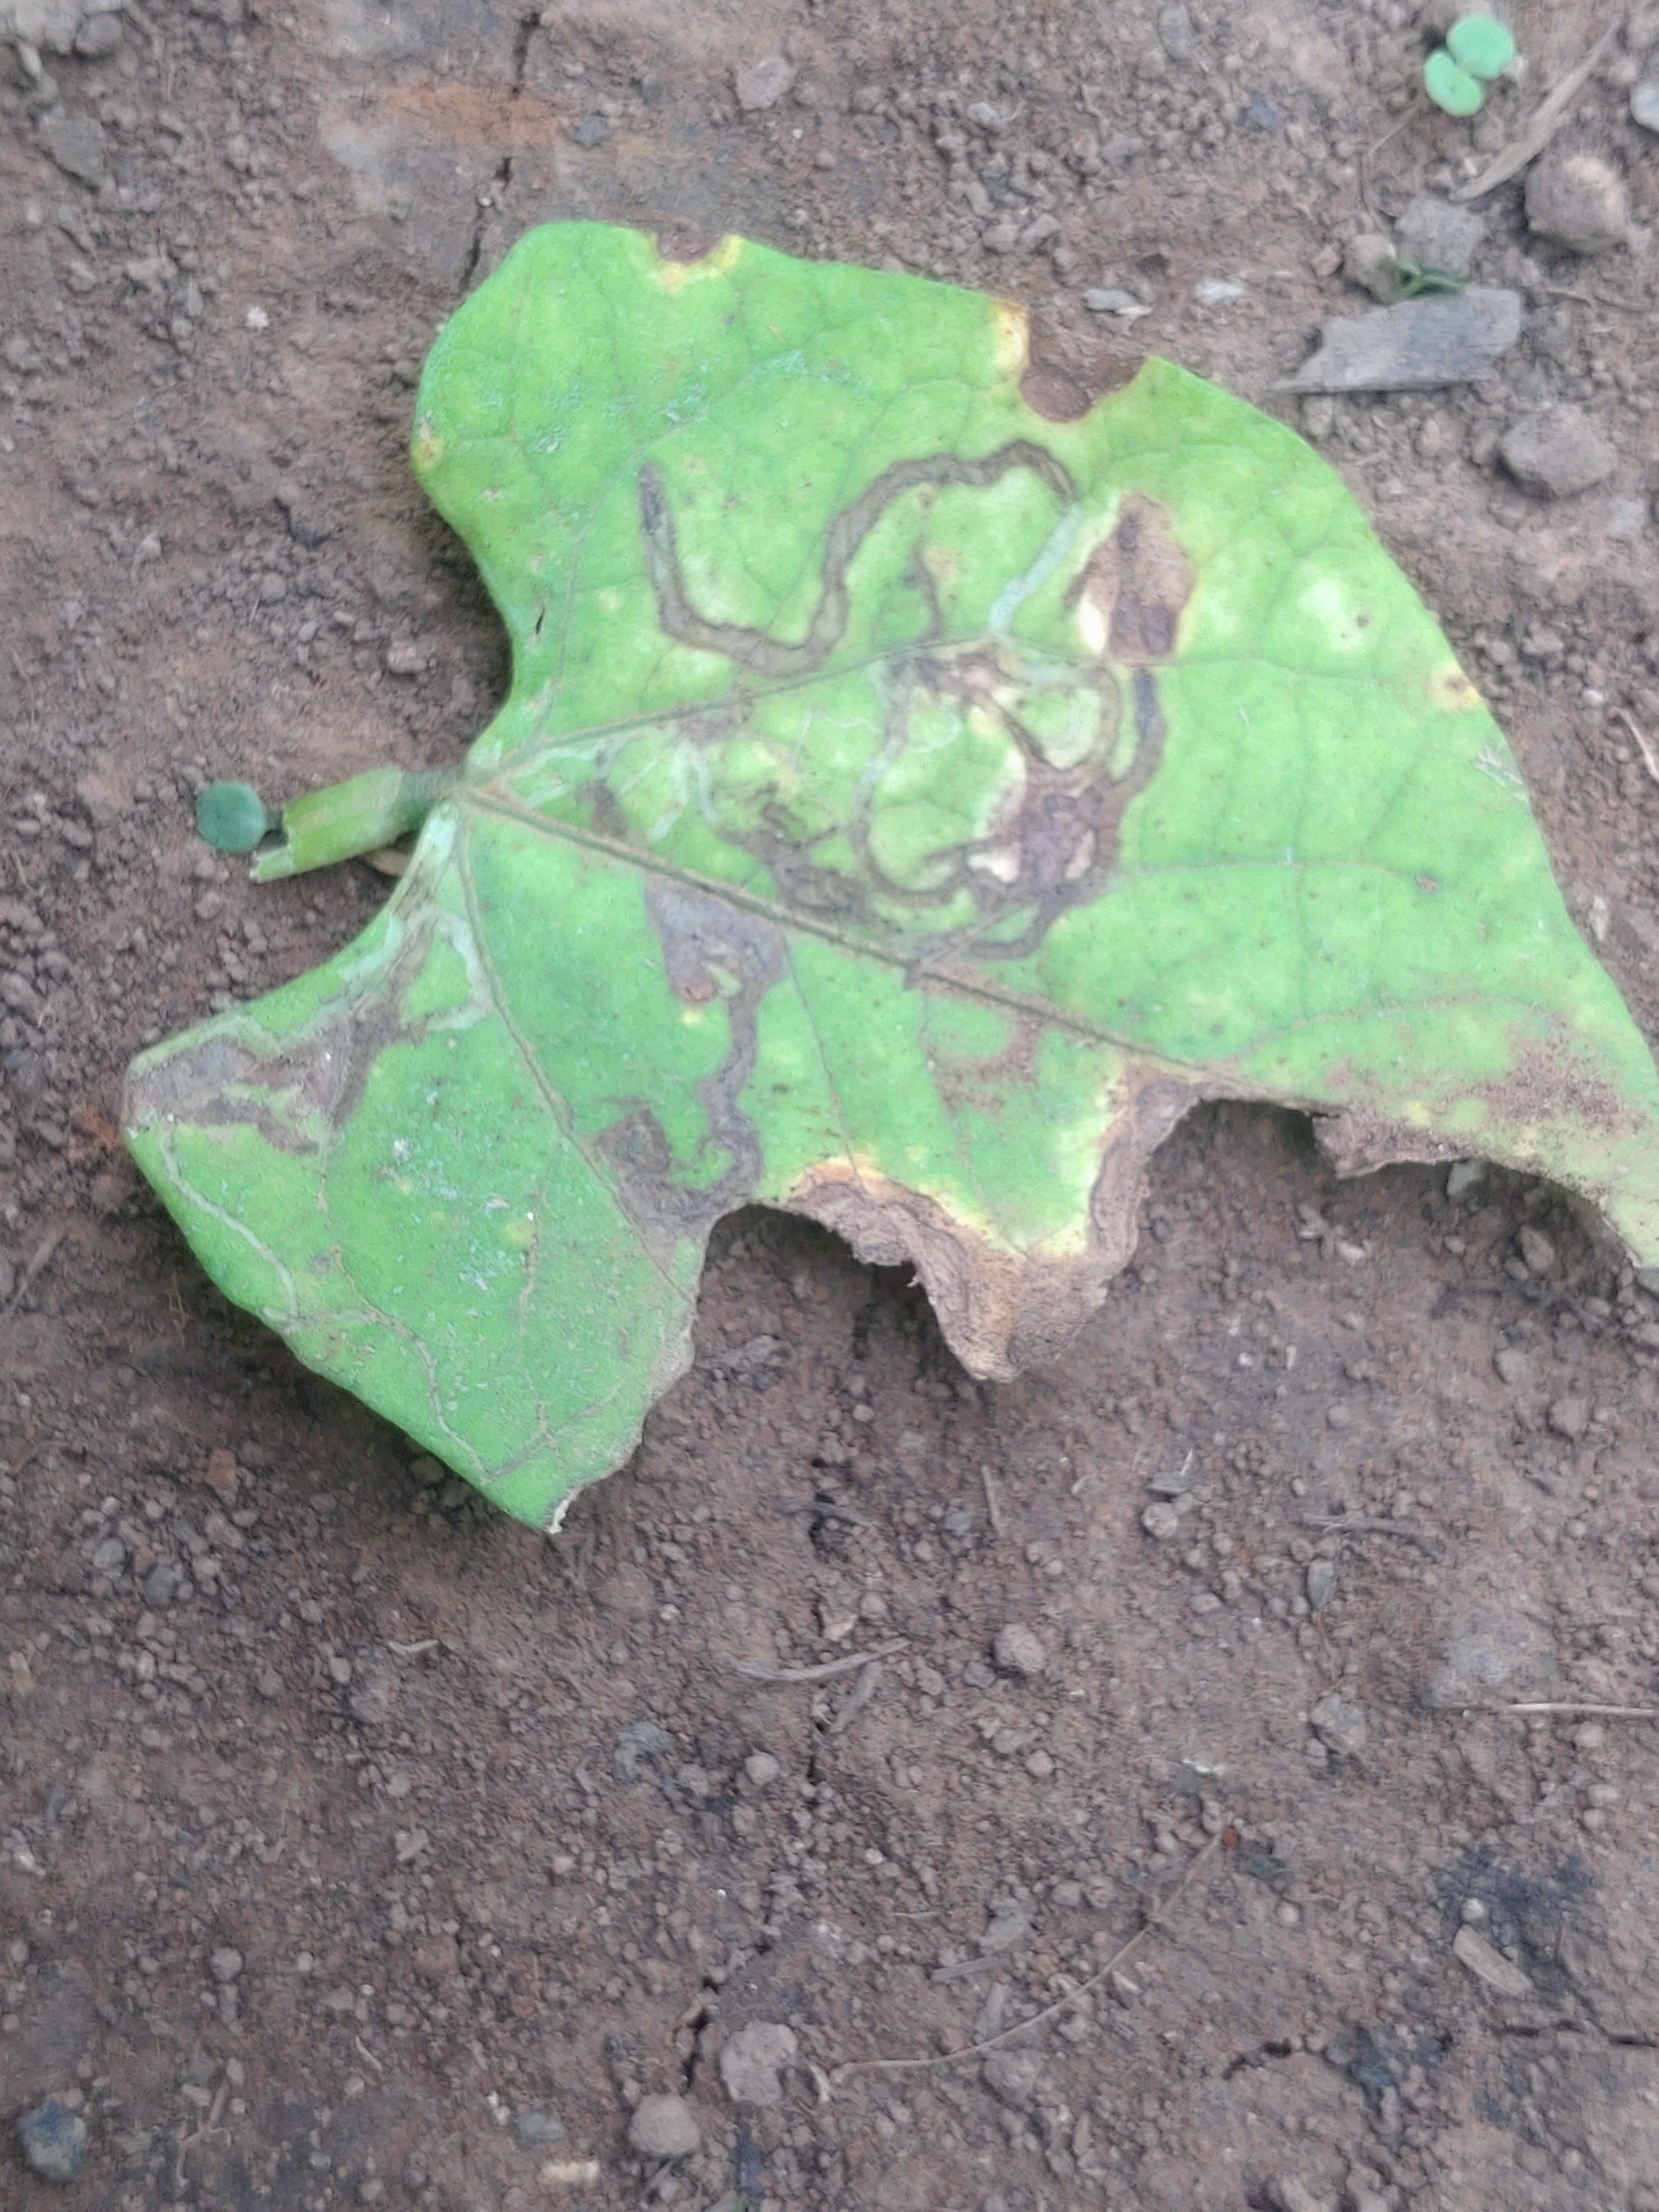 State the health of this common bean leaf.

anthracnose
